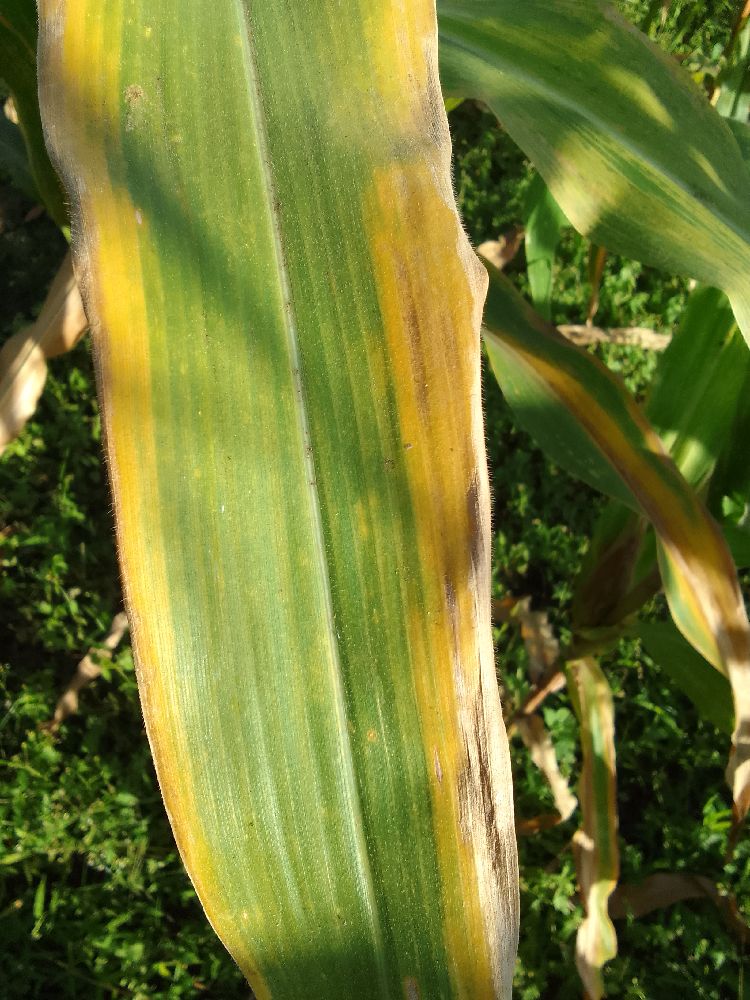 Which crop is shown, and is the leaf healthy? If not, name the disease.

maize, maize lethal necrosis
